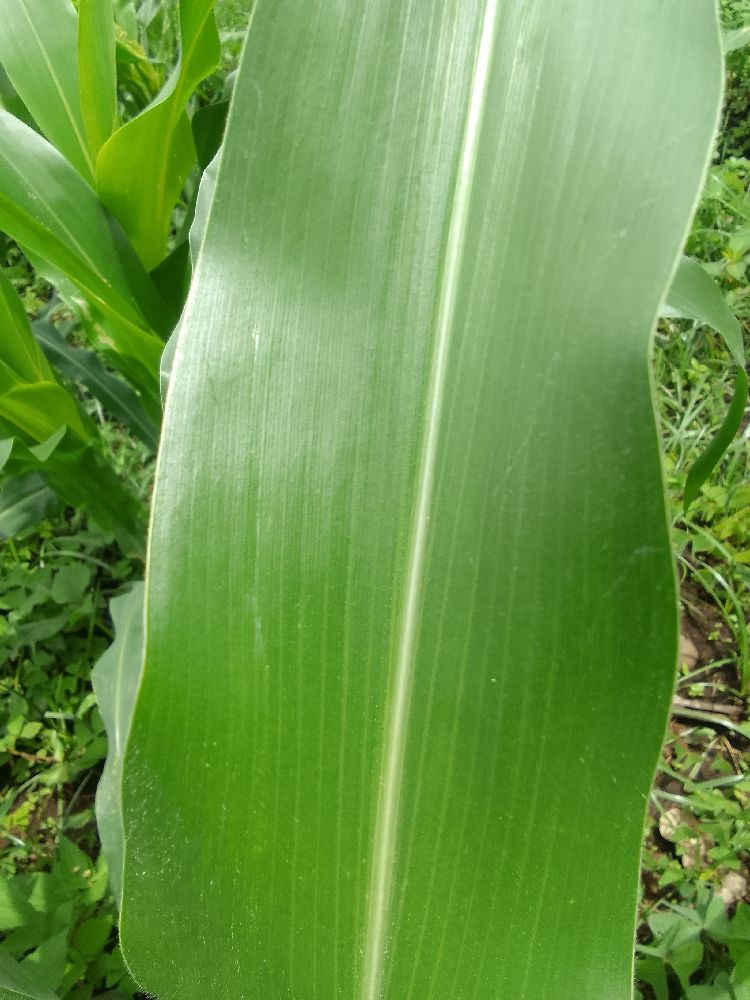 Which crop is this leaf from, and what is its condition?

maize, healthy
